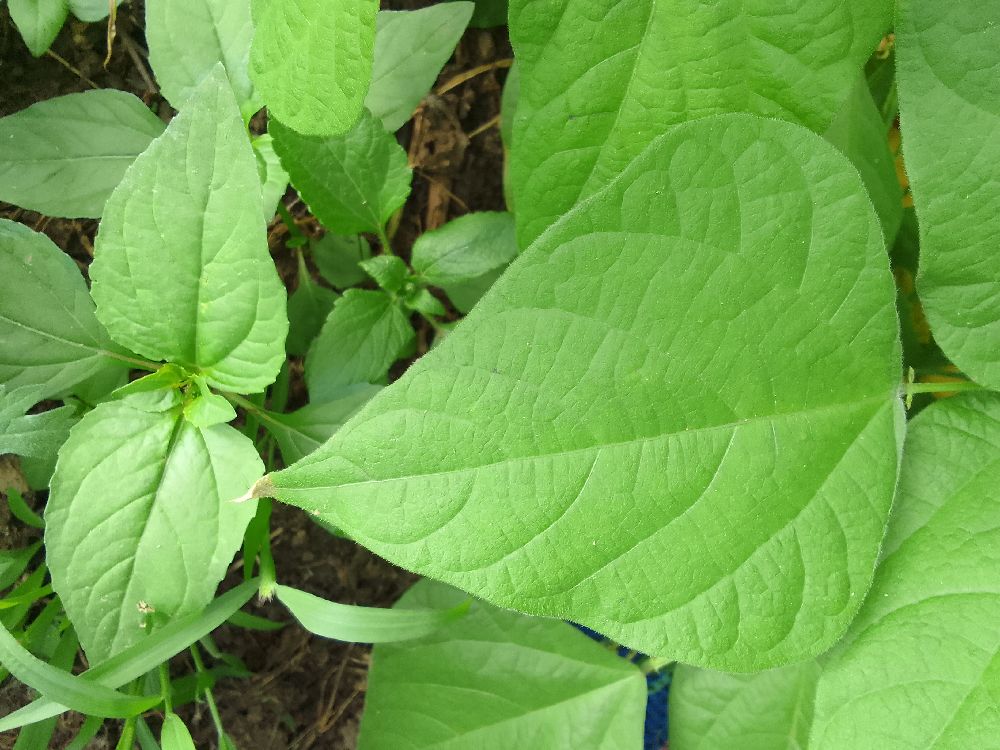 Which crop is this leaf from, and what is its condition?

common bean, healthy
